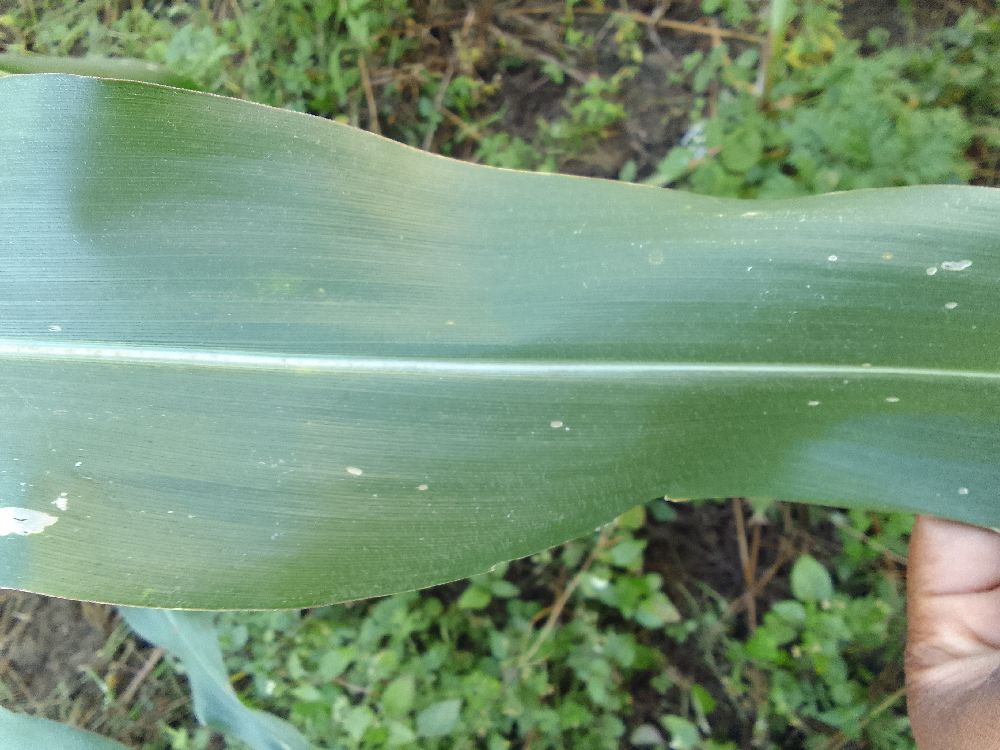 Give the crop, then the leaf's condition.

maize, healthy
